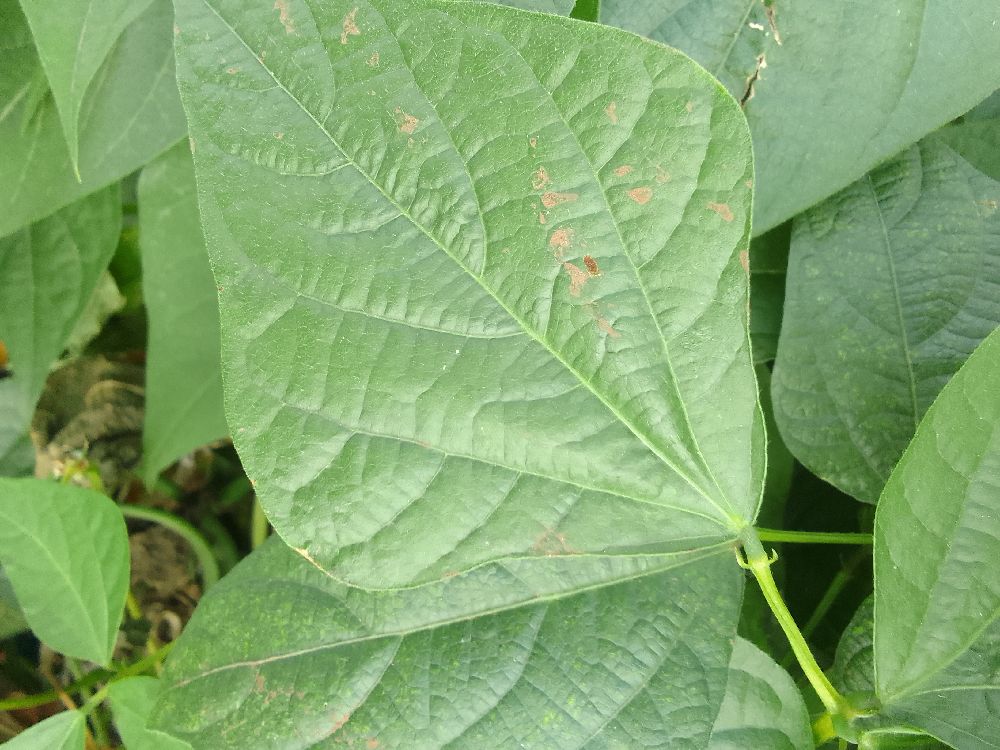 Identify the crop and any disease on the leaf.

common bean, healthy
